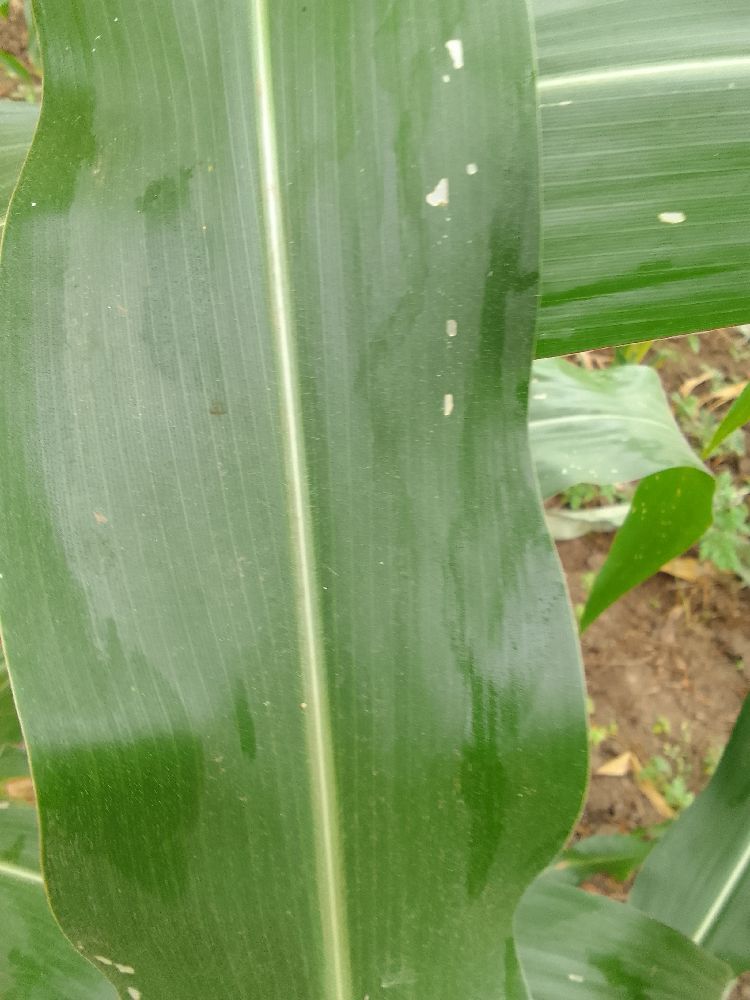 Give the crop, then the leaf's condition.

maize, healthy
